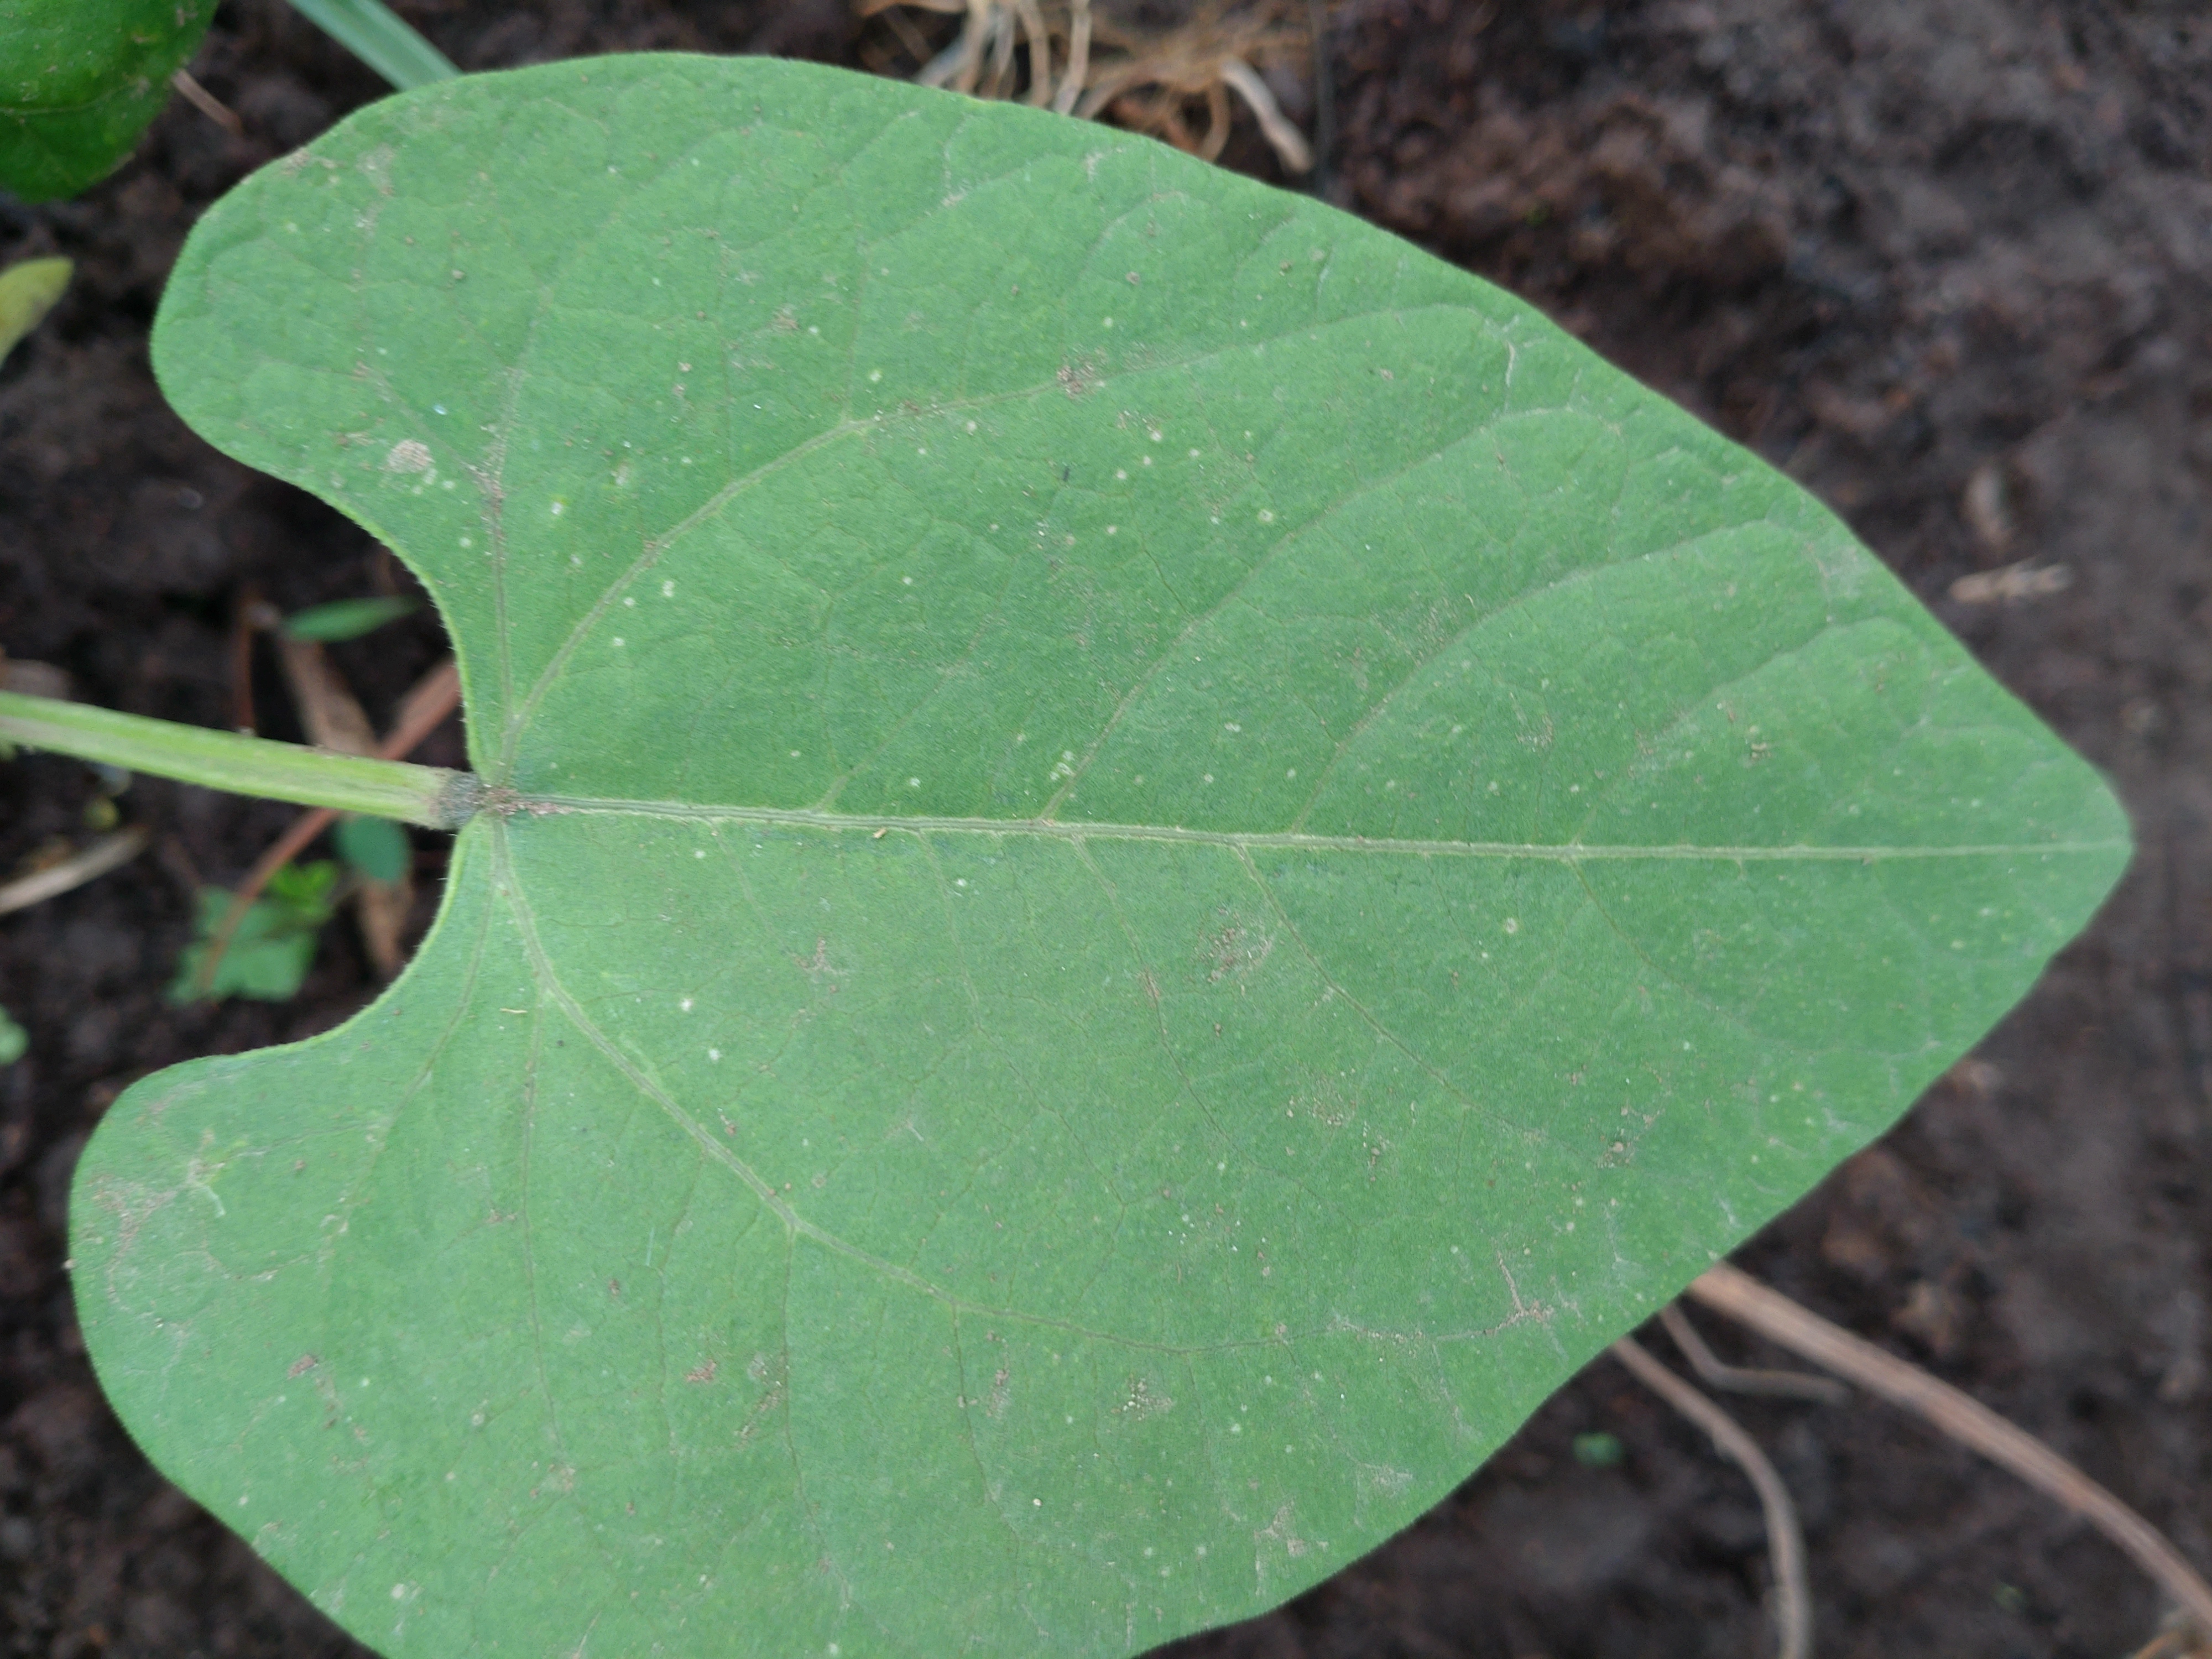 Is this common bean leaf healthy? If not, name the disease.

healthy
